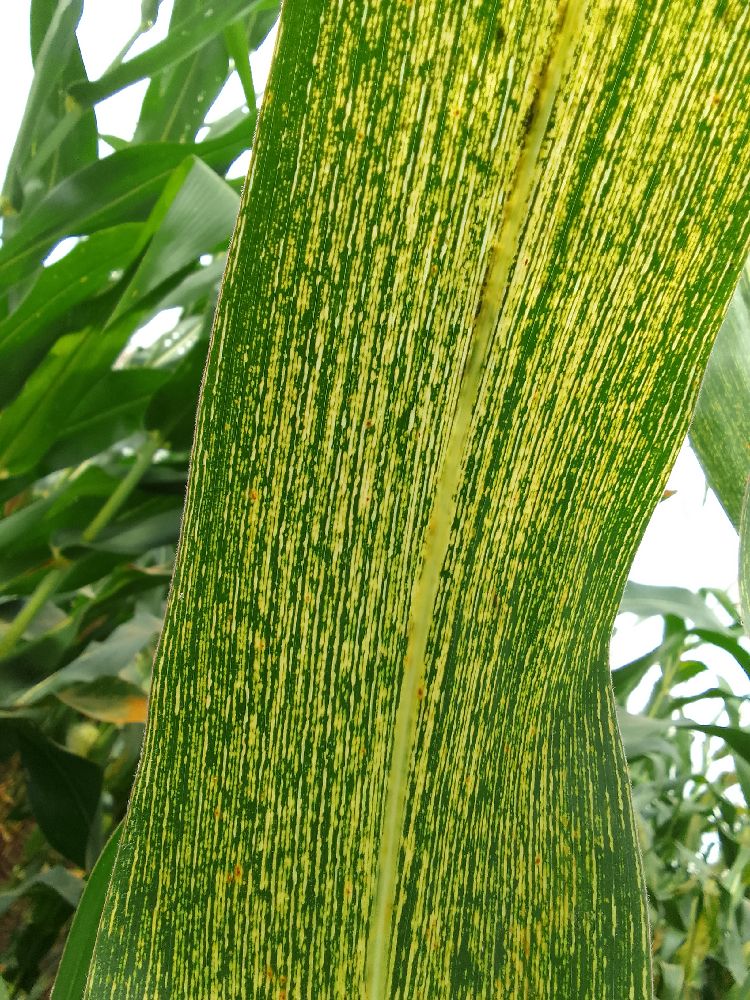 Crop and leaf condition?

maize, maize streak virus
